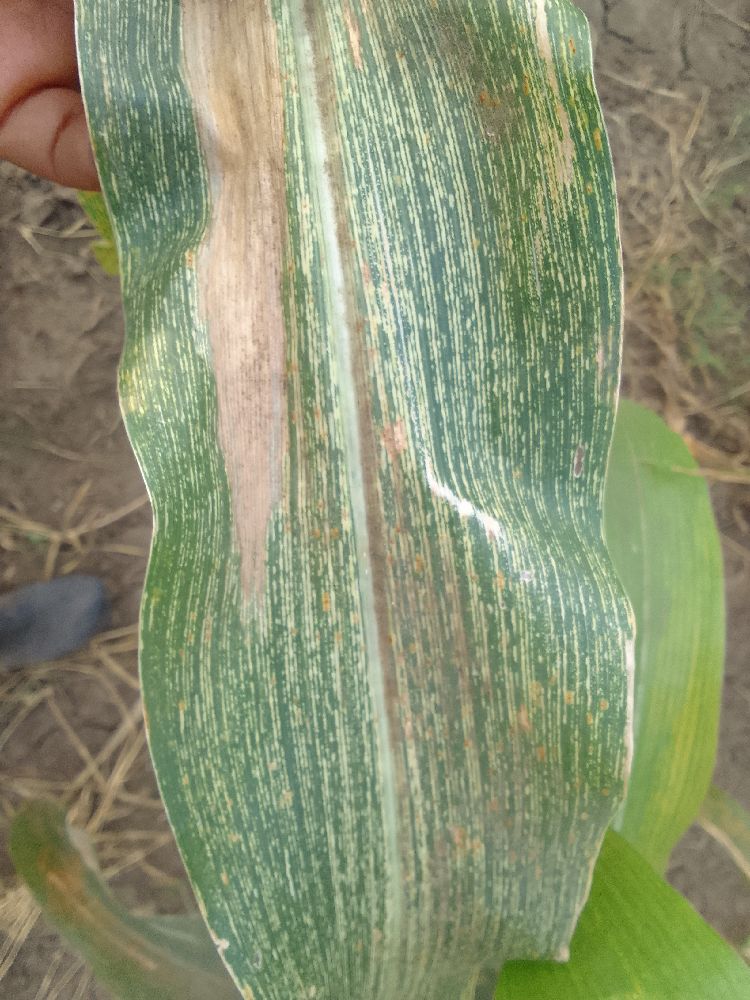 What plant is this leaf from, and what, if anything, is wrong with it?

maize, maize streak virus
